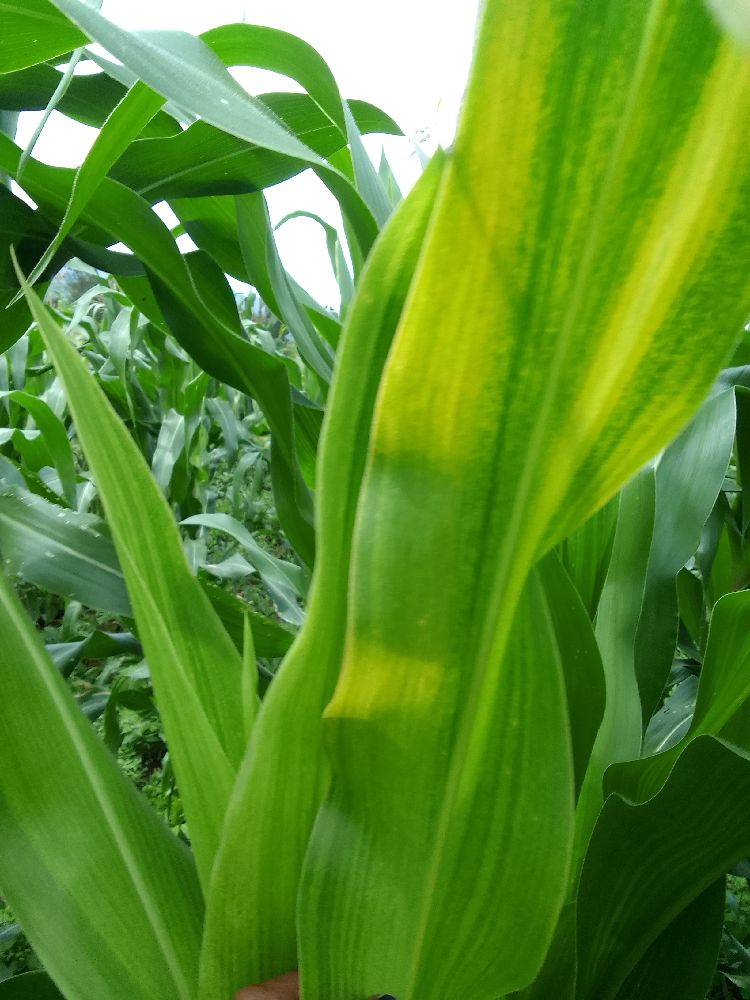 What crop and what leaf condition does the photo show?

maize, maize lethal necrosis
